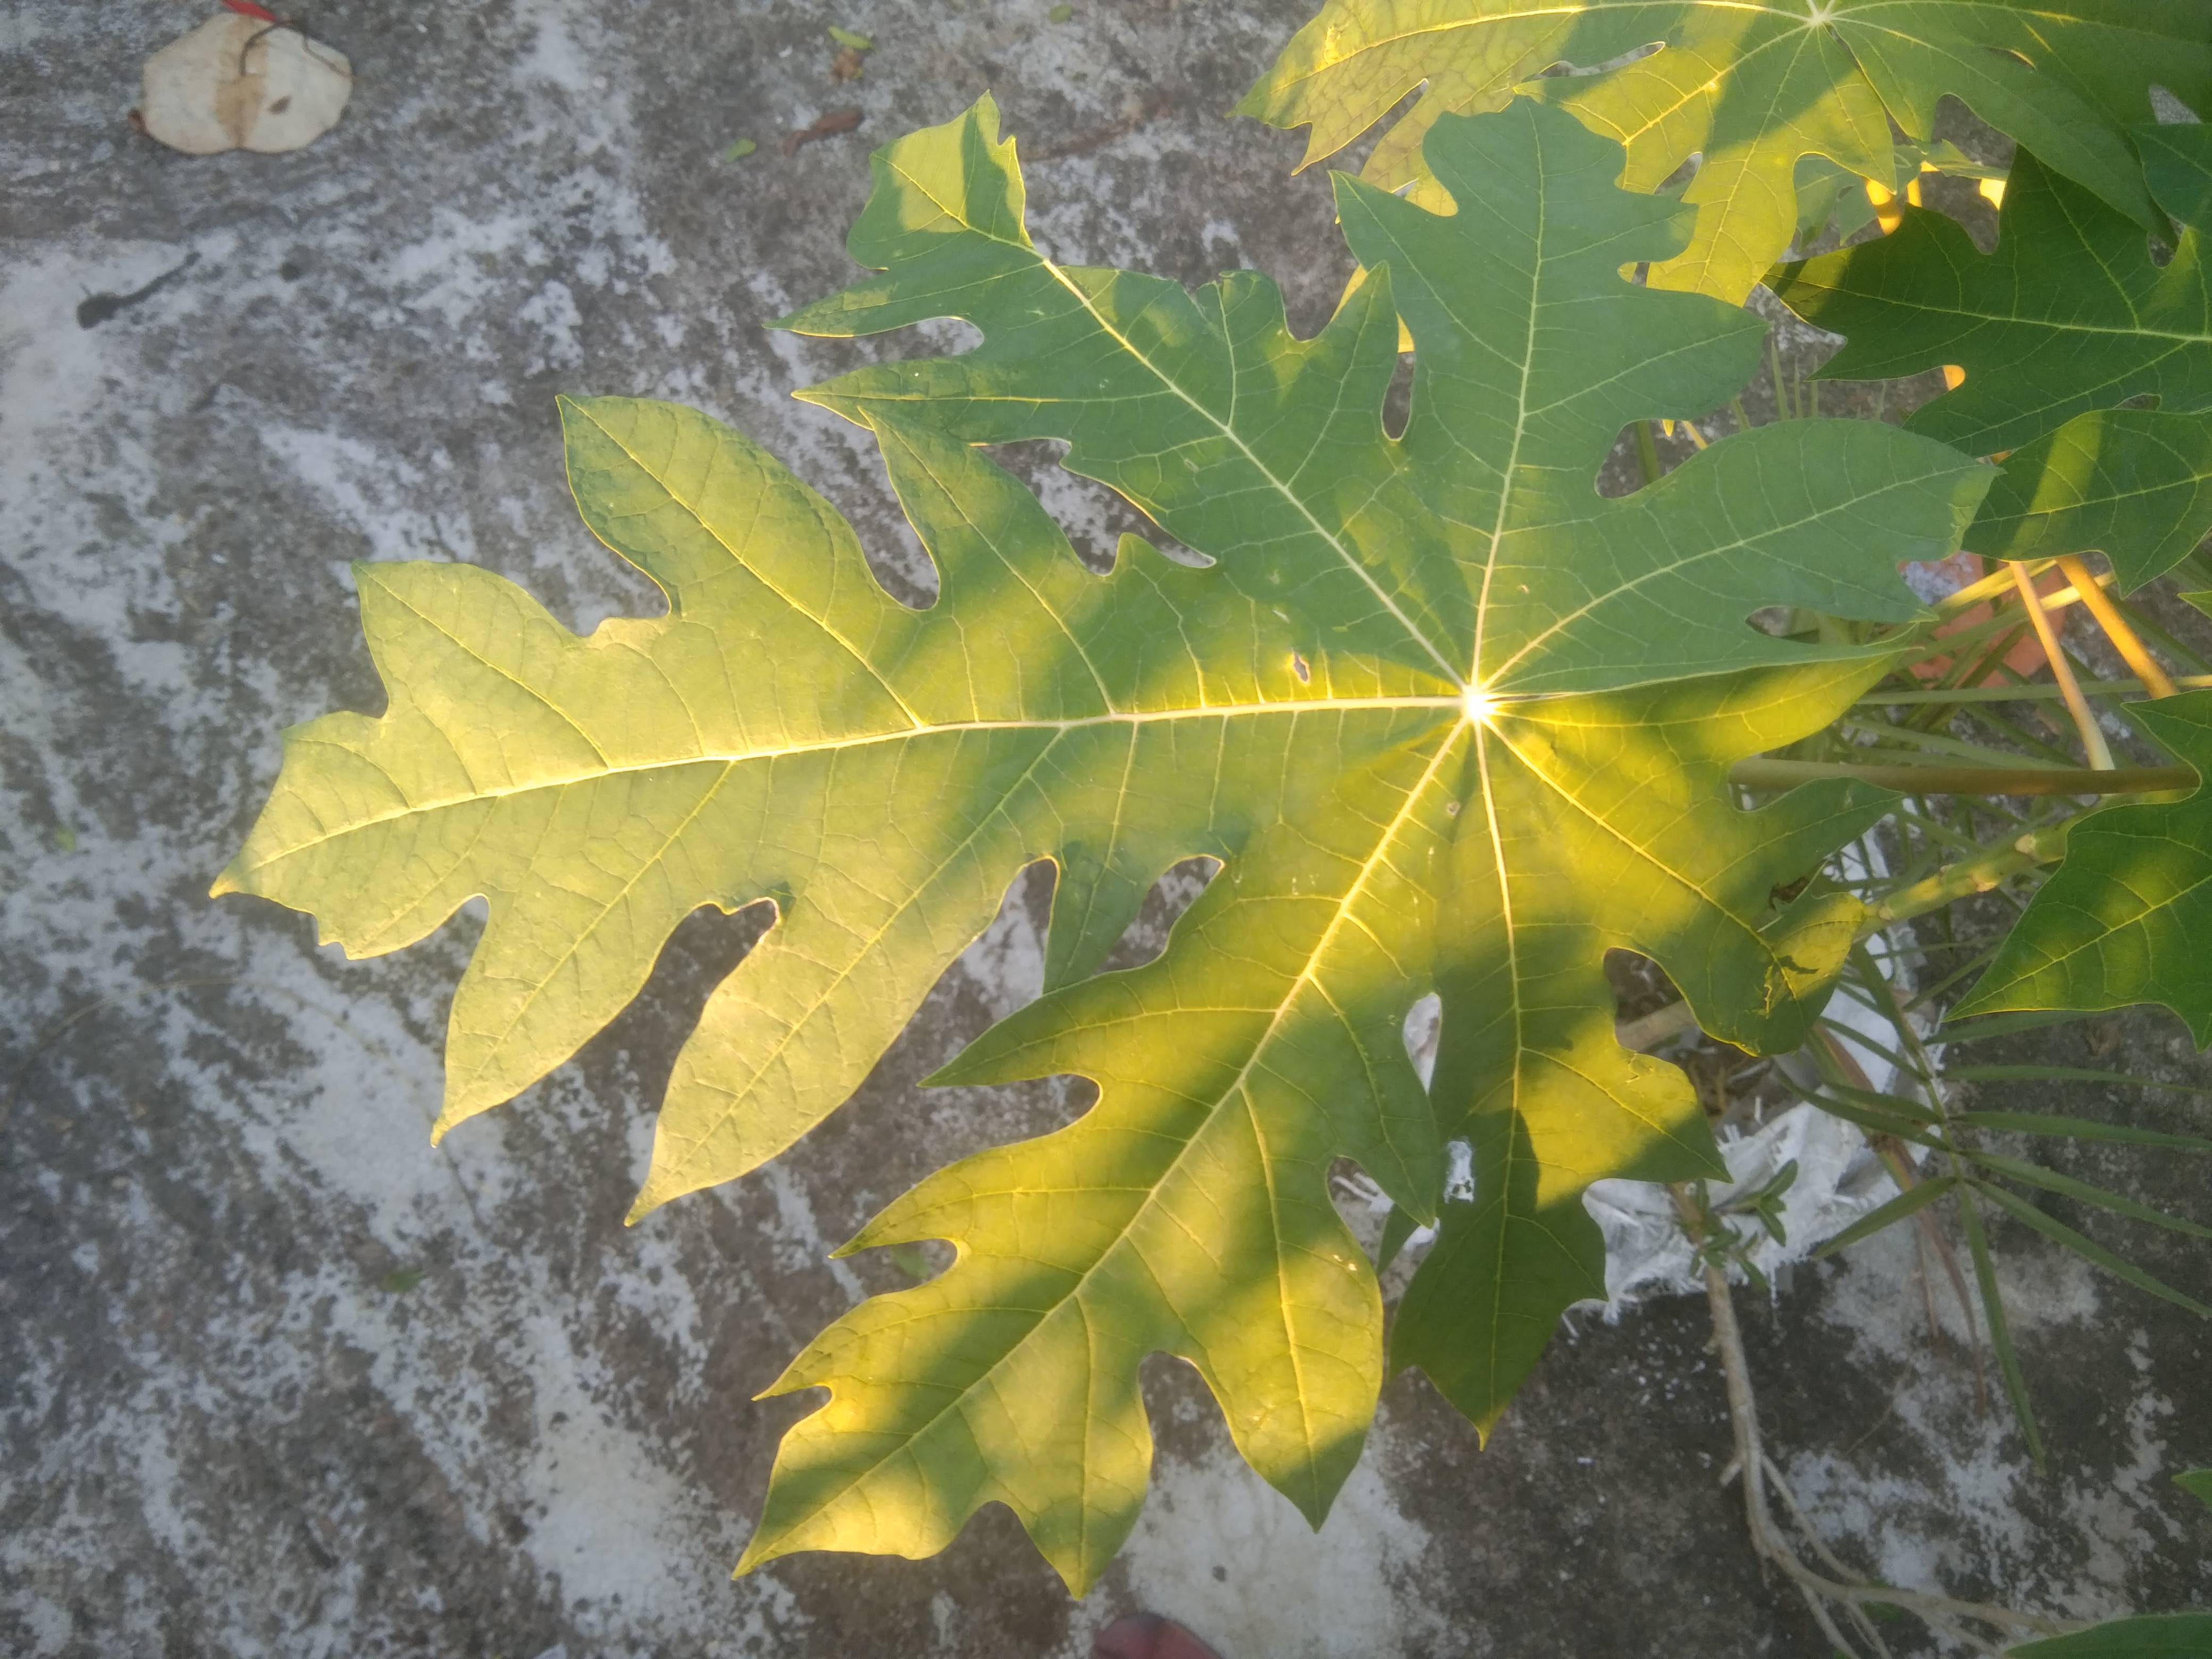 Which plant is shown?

papaya
